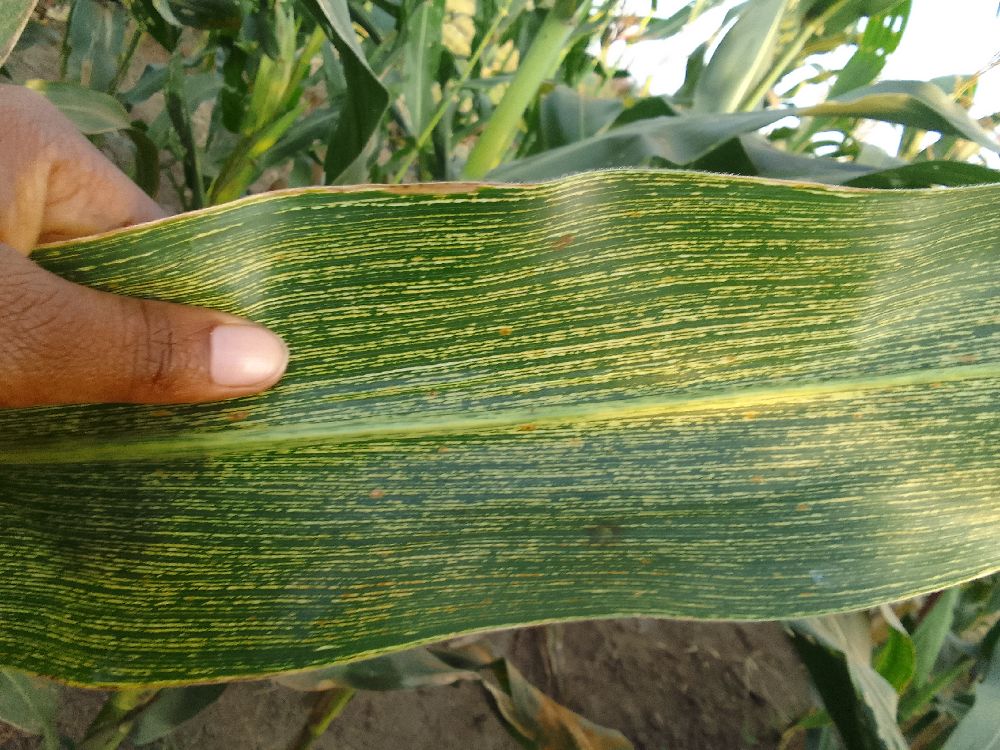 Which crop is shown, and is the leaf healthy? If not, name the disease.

maize, maize streak virus
